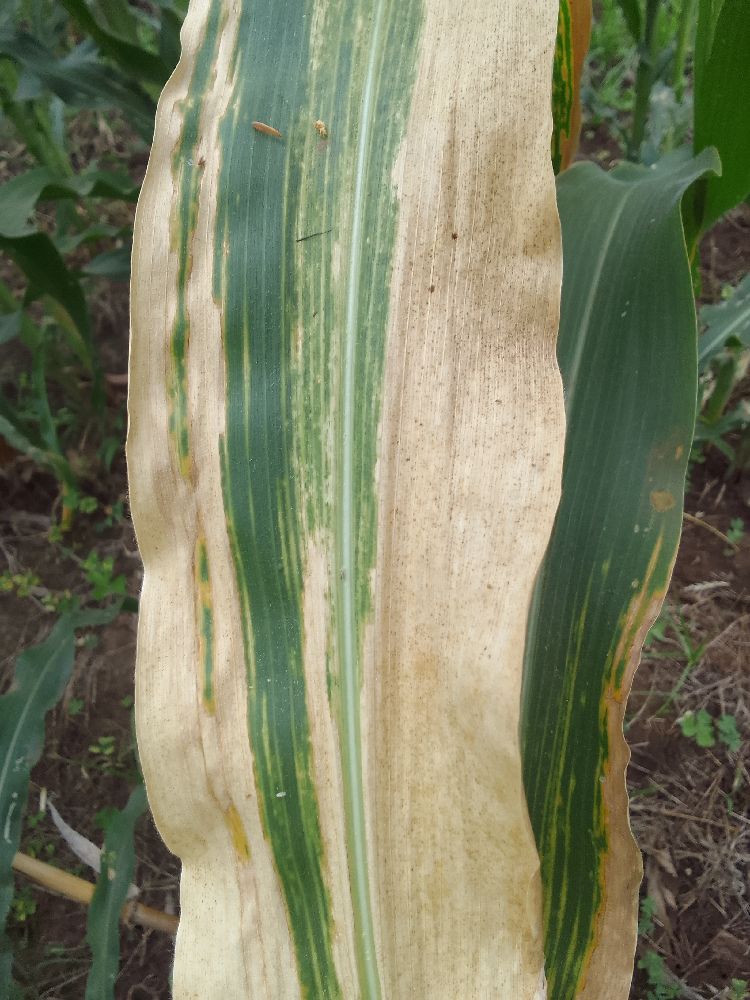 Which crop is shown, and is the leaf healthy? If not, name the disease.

maize, maize lethal necrosis
